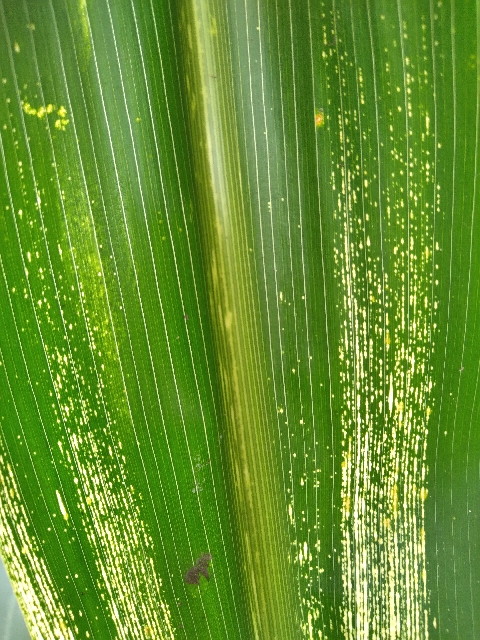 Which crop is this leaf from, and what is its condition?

maize, maize streak virus
